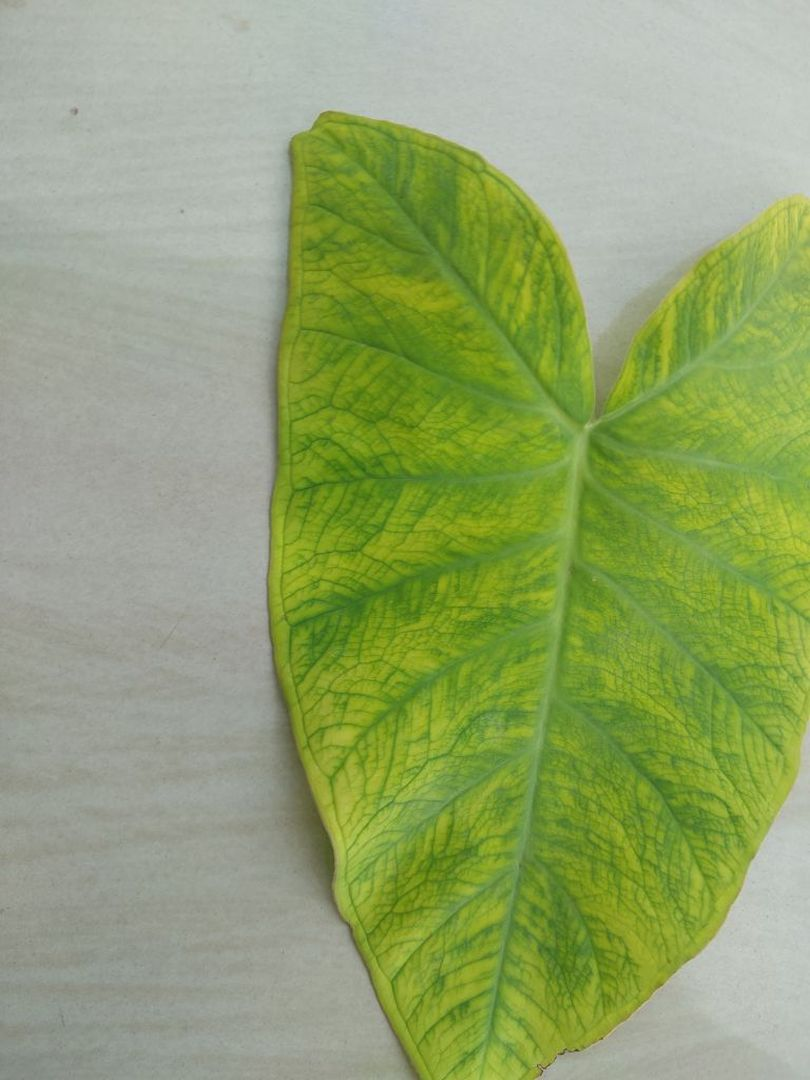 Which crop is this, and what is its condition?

taro, mosaic
